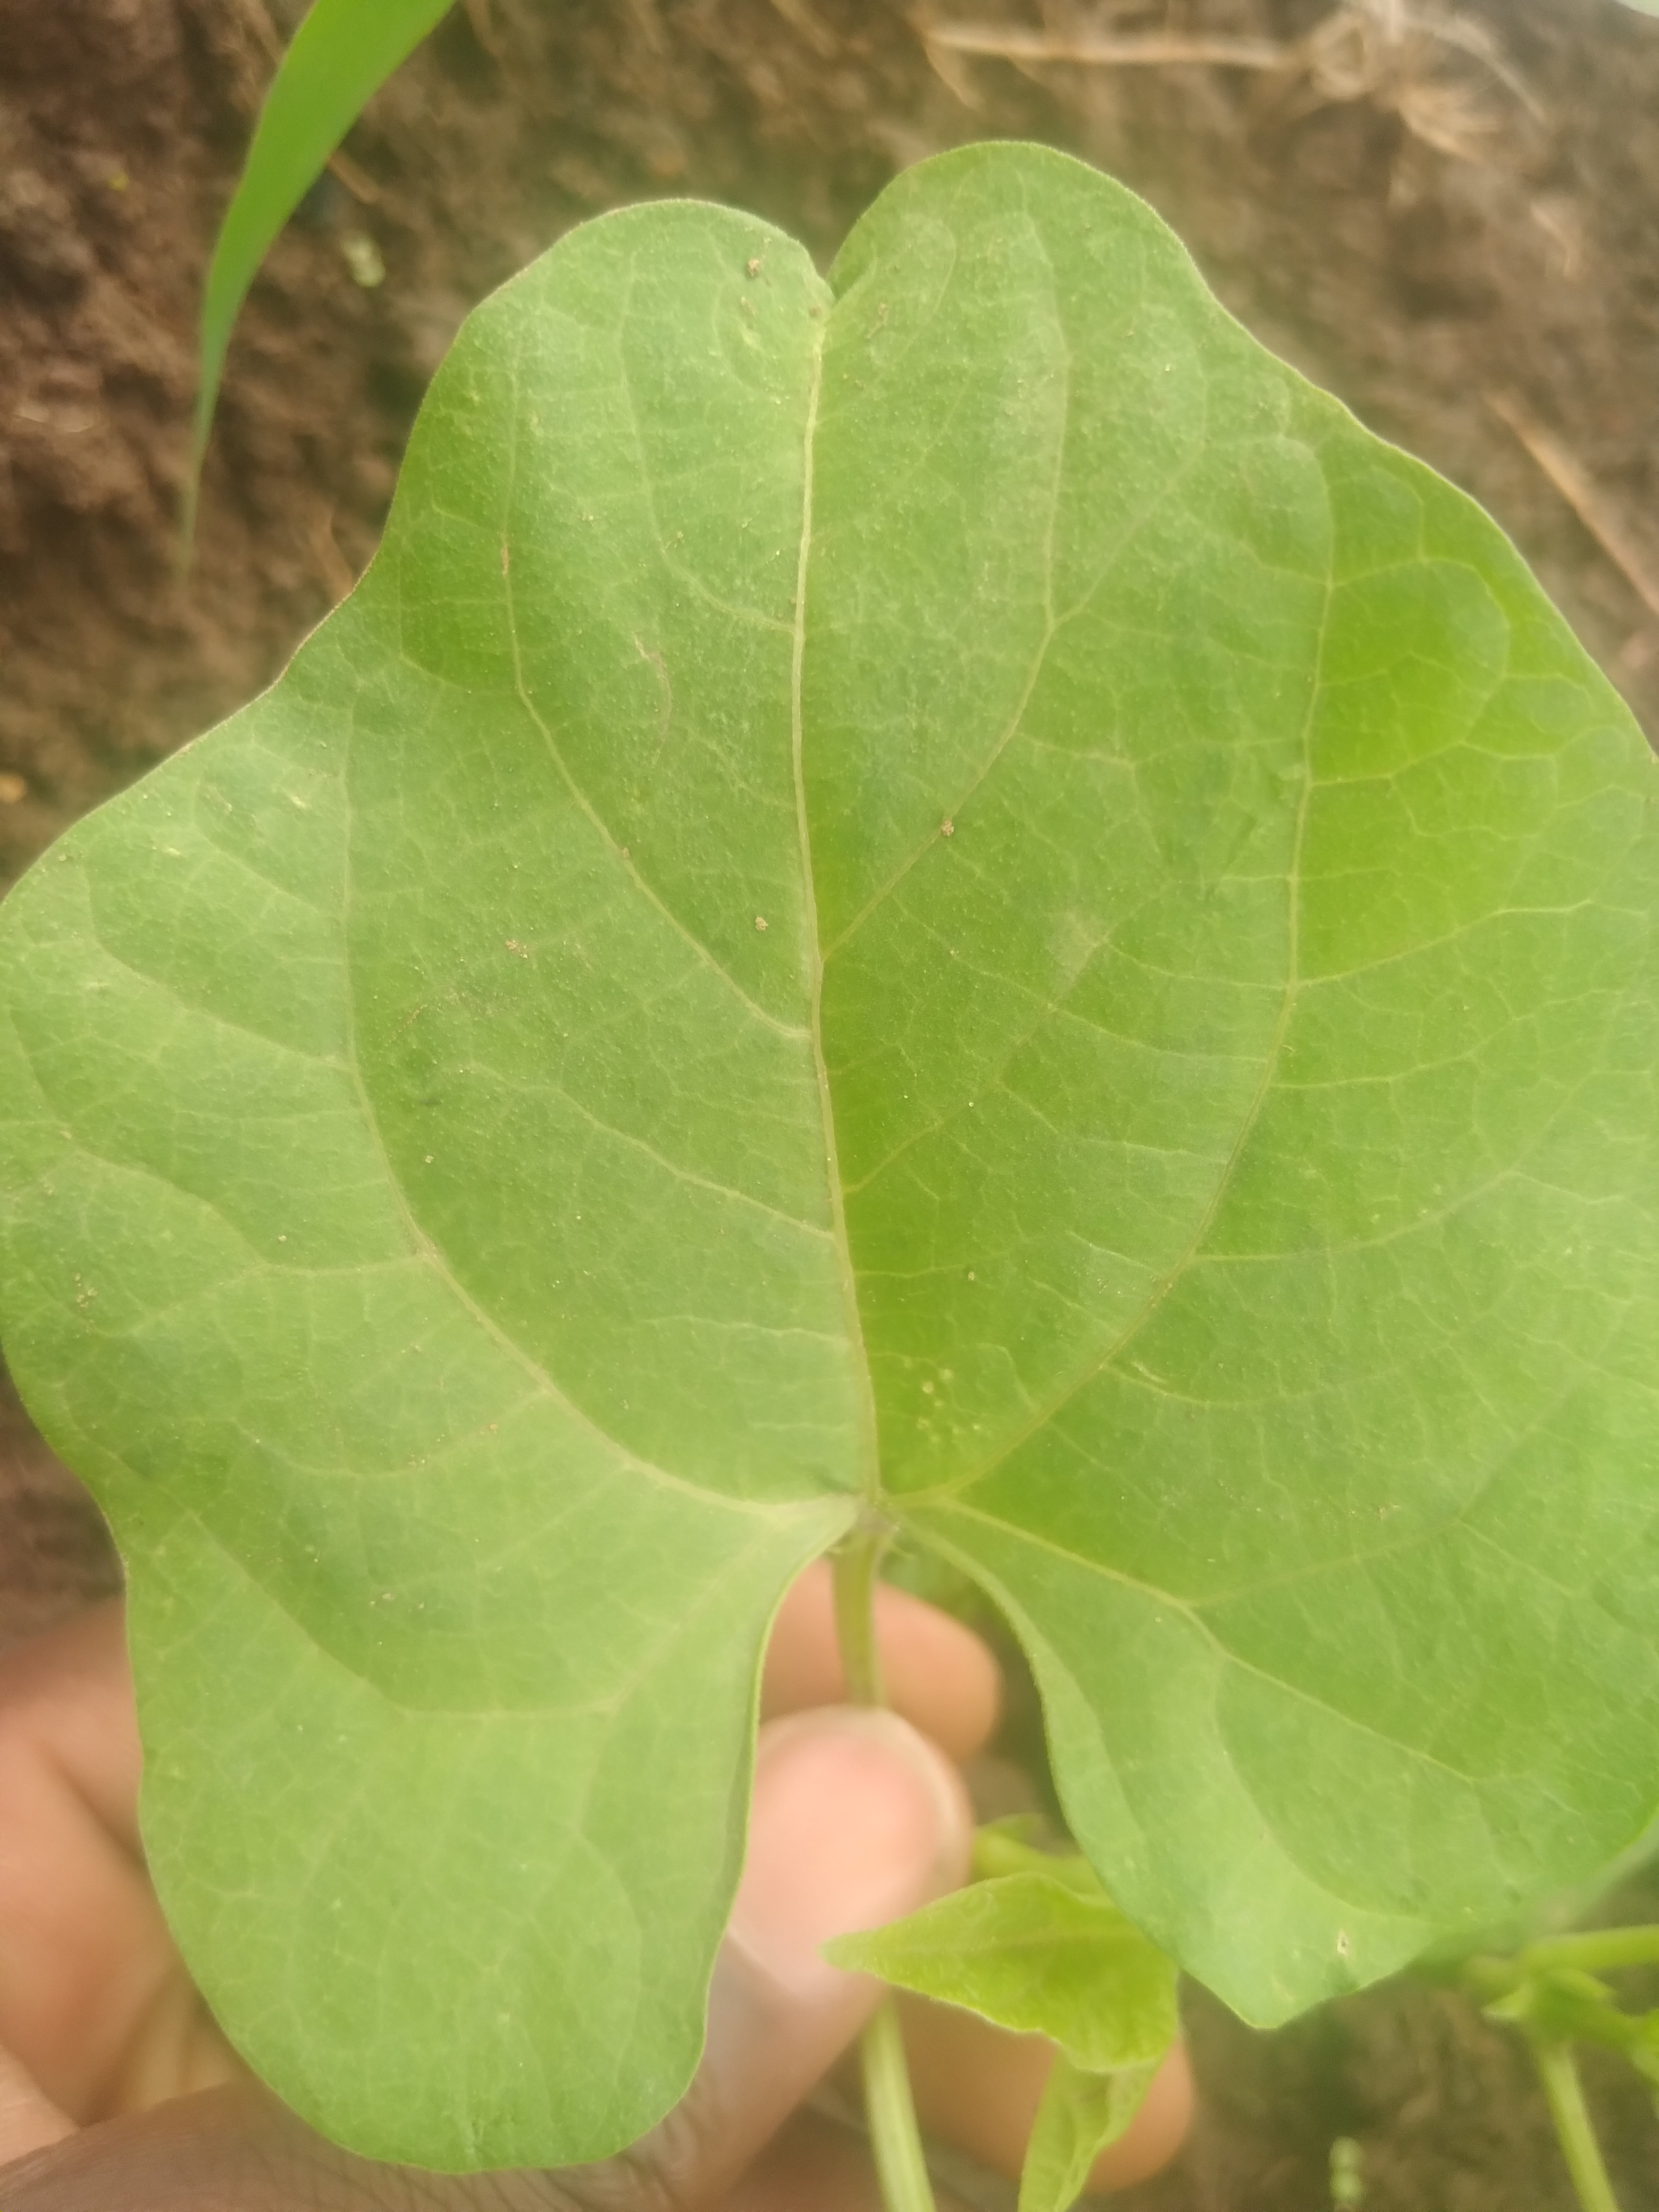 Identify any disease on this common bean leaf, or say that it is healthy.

healthy
